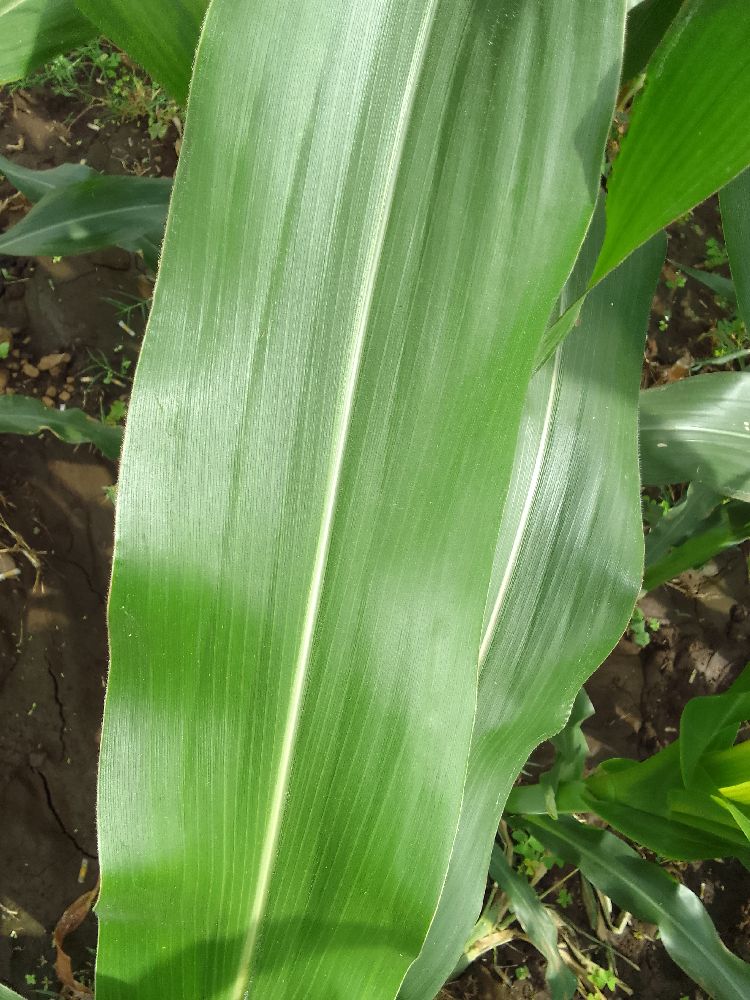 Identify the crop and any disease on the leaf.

maize, healthy
